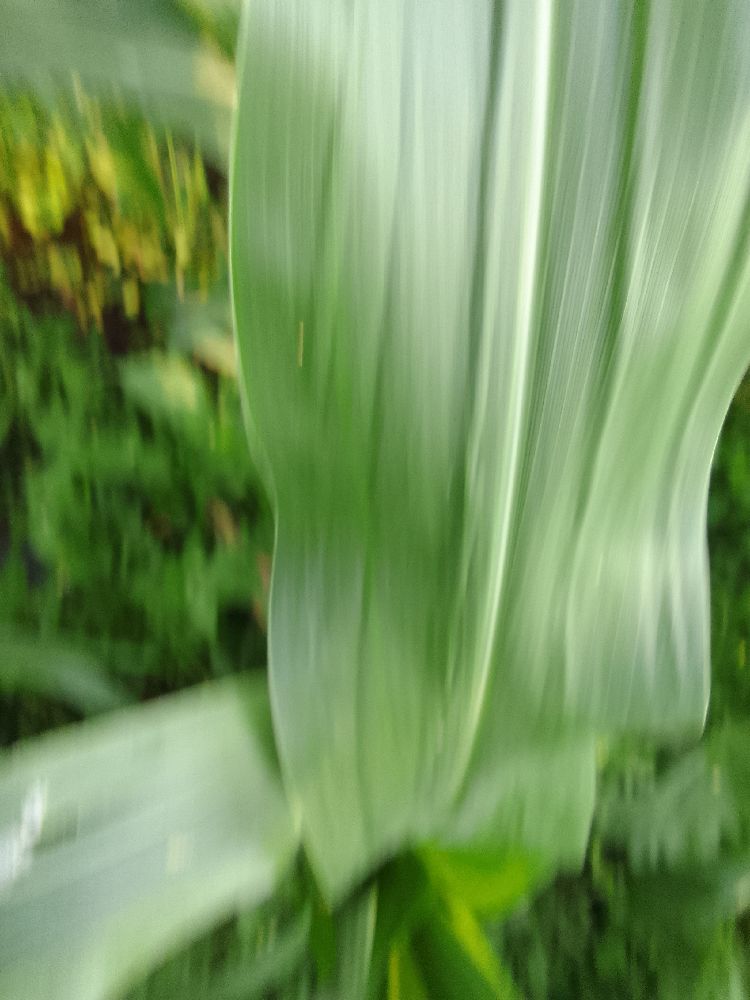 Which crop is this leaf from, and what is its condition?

maize, healthy
